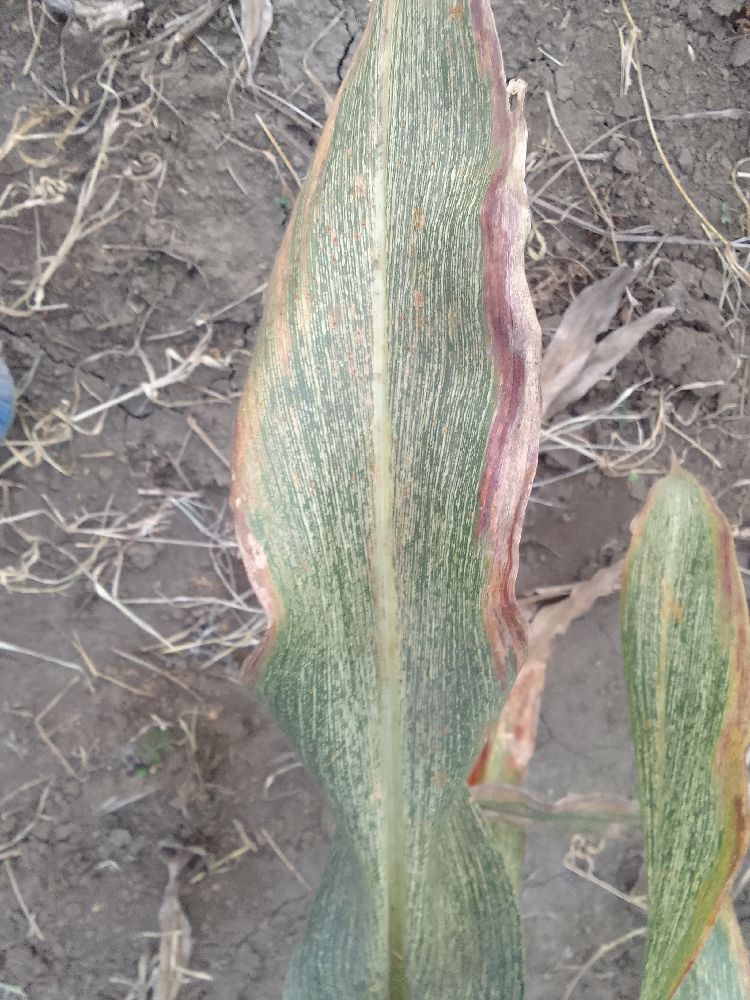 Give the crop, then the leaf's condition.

maize, maize streak virus
